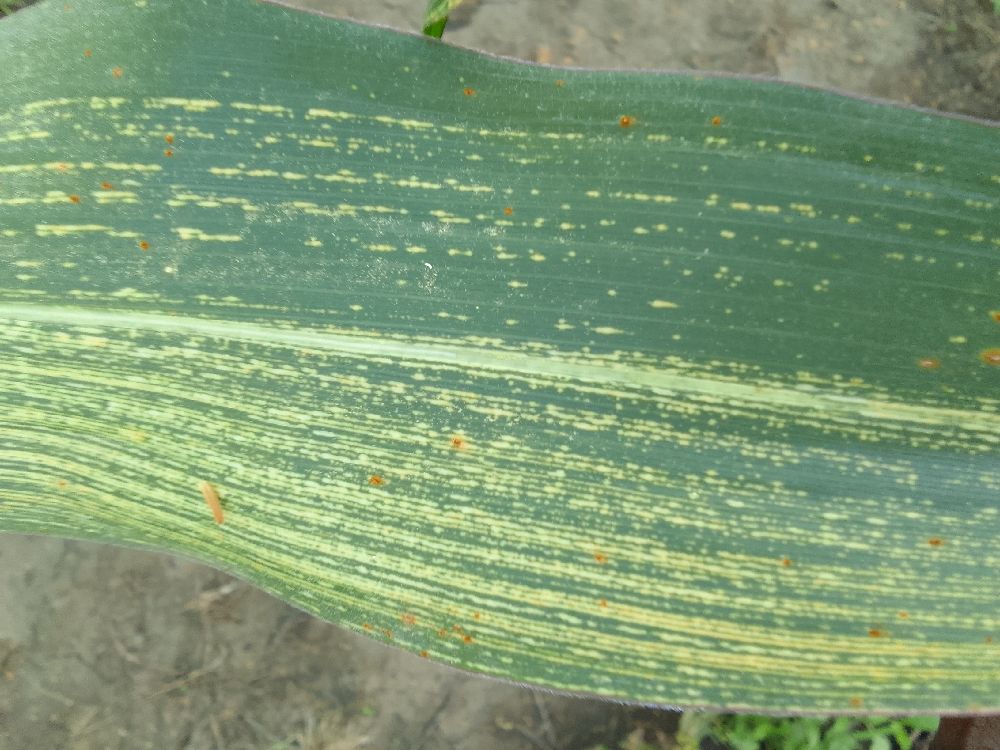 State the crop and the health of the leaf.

maize, maize streak virus
